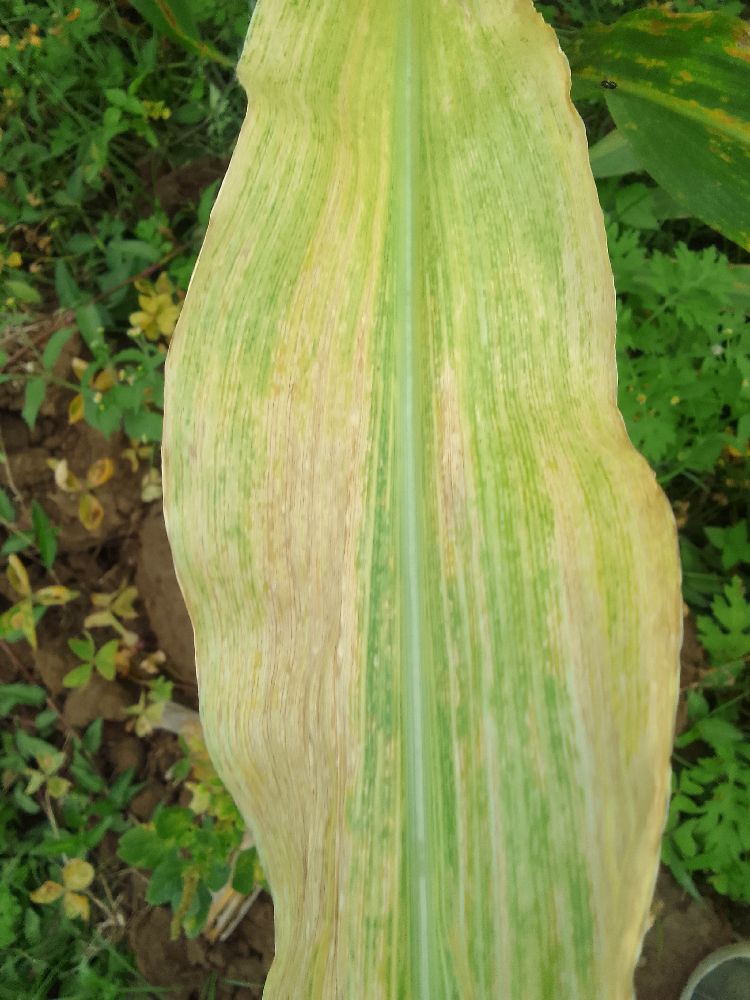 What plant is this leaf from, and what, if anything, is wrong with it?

maize, maize lethal necrosis
